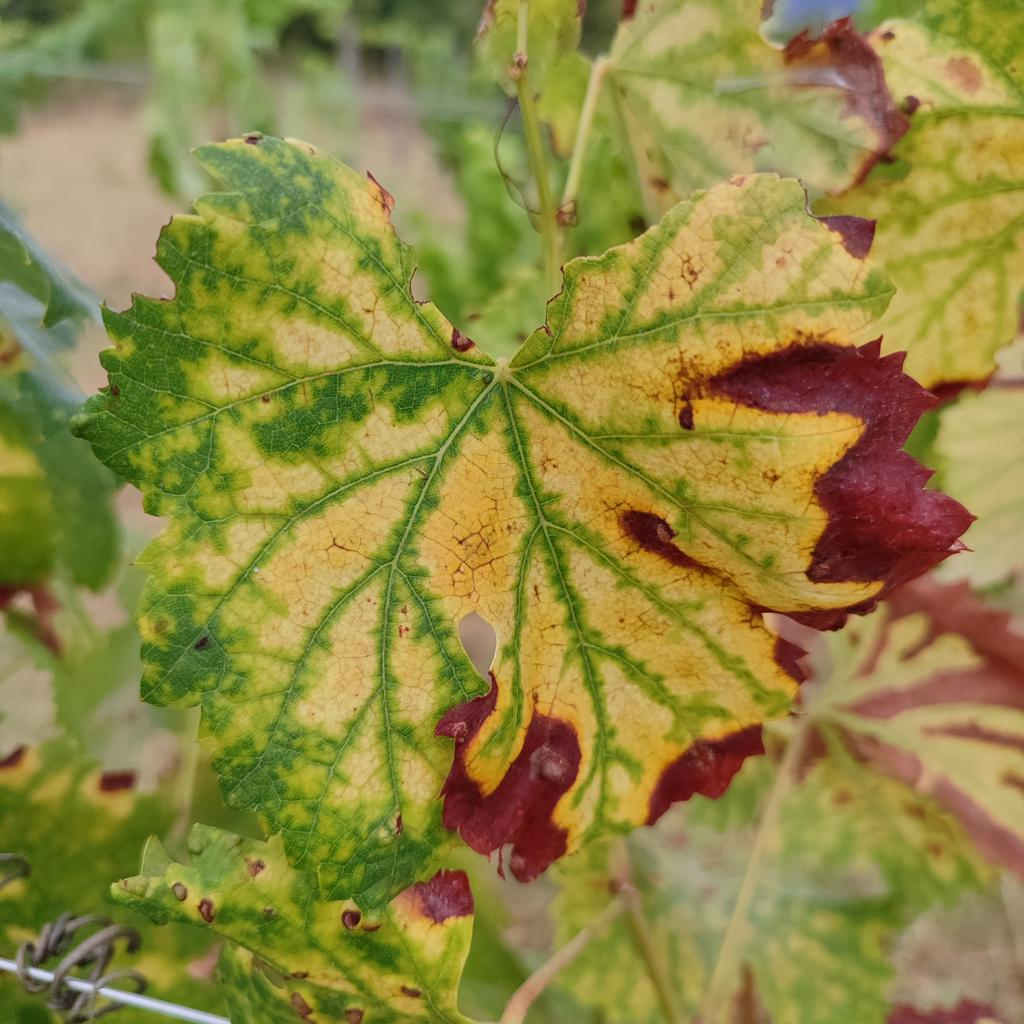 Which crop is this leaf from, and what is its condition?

grapevine, esca complex
